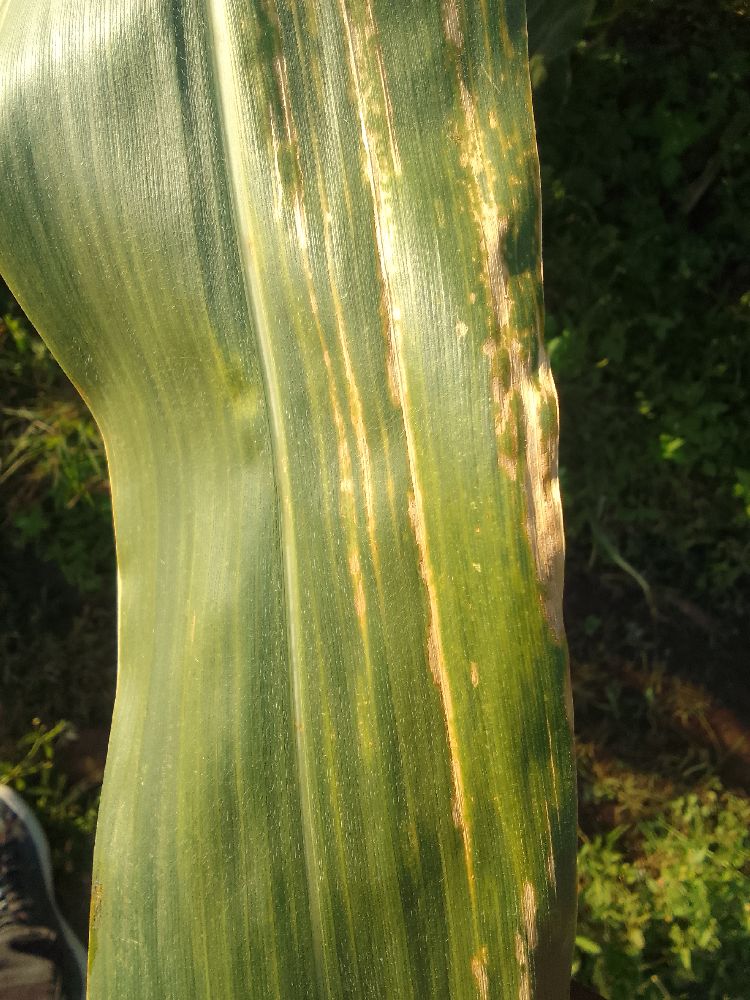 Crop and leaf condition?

maize, maize lethal necrosis
